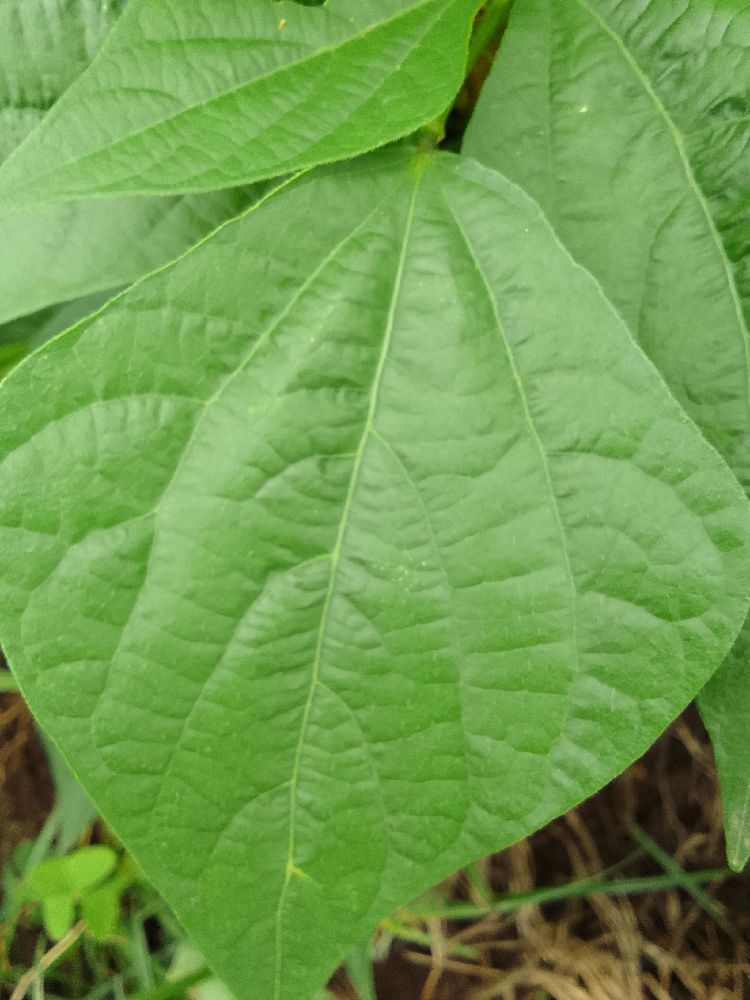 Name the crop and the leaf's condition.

common bean, healthy
